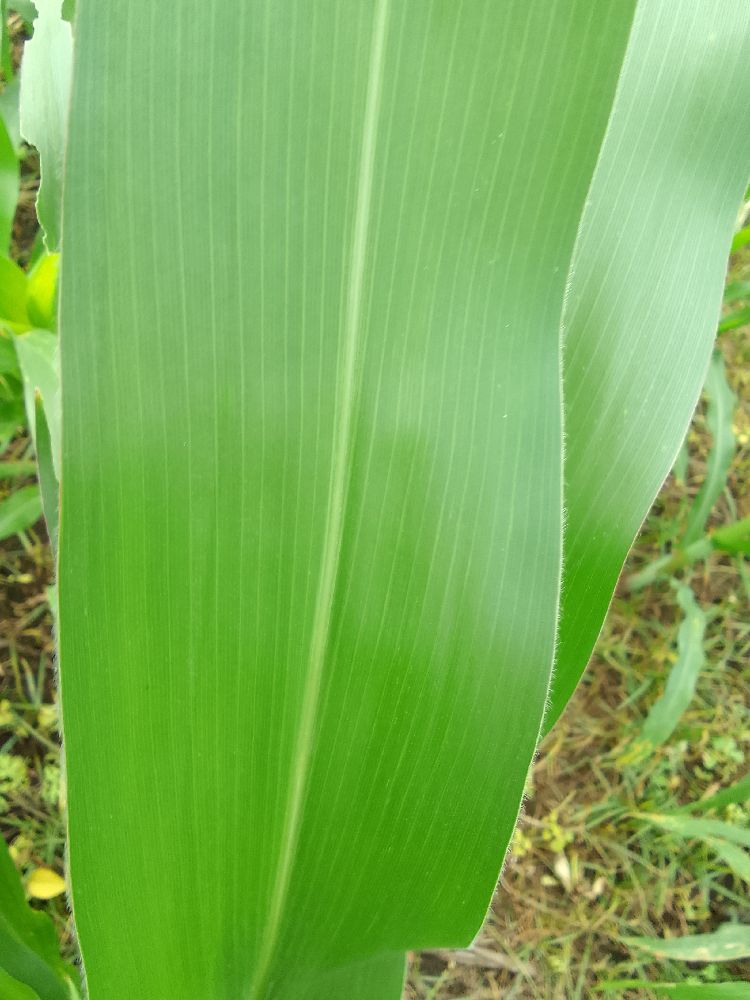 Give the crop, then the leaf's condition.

maize, healthy
